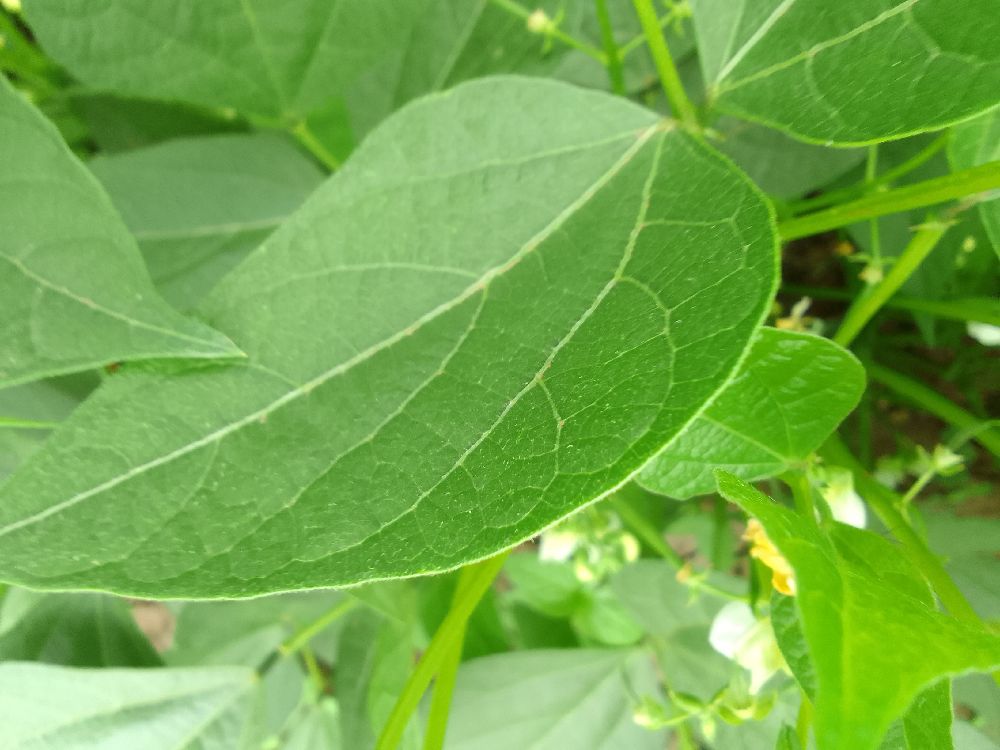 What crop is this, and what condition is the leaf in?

common bean, healthy
